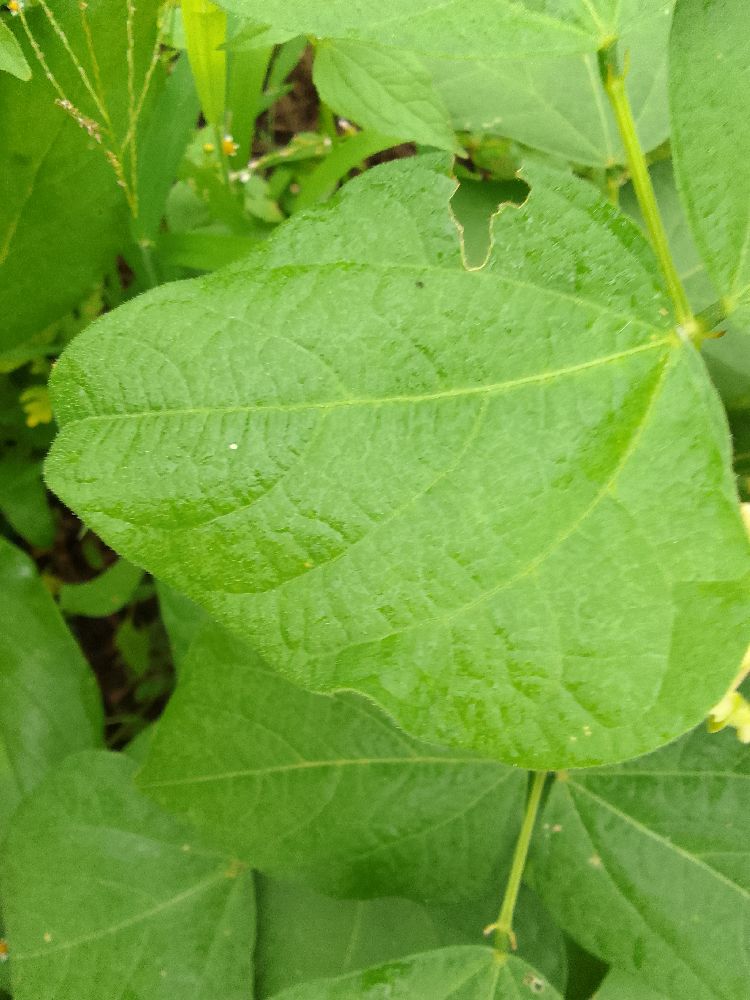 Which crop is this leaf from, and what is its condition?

common bean, healthy
